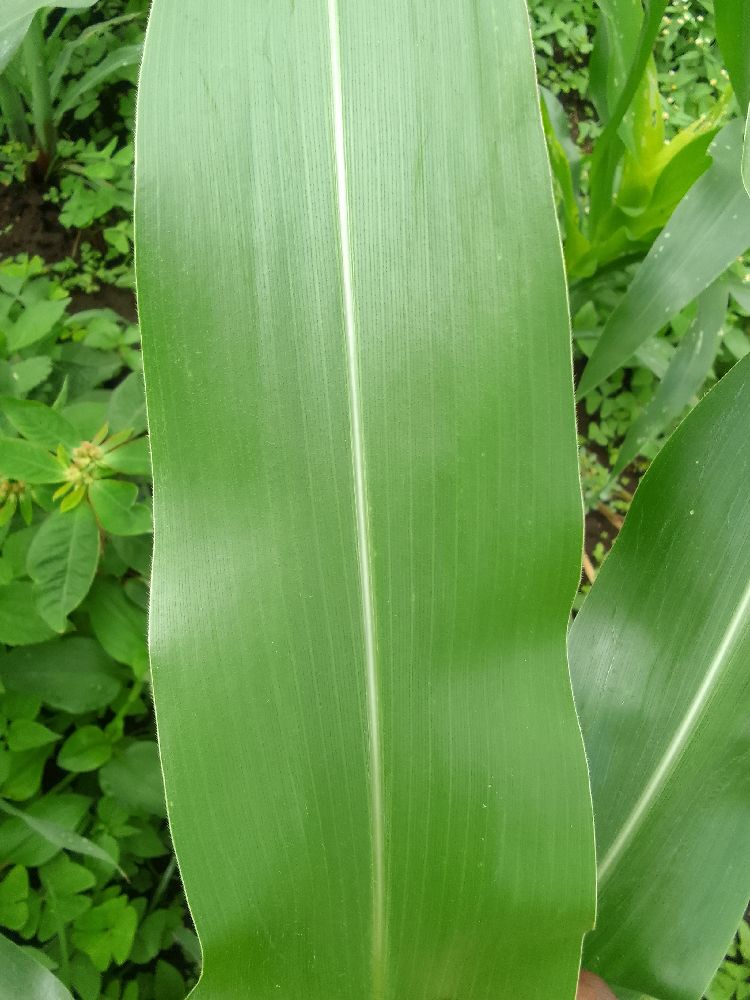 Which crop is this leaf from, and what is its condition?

maize, healthy
